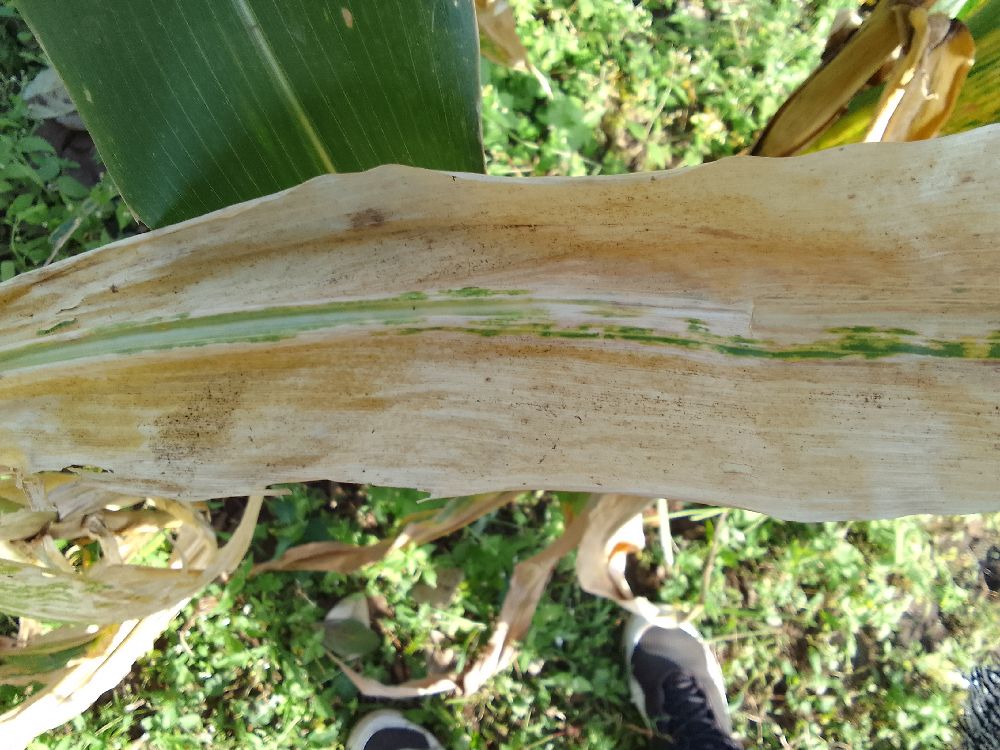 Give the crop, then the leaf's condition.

maize, maize lethal necrosis
